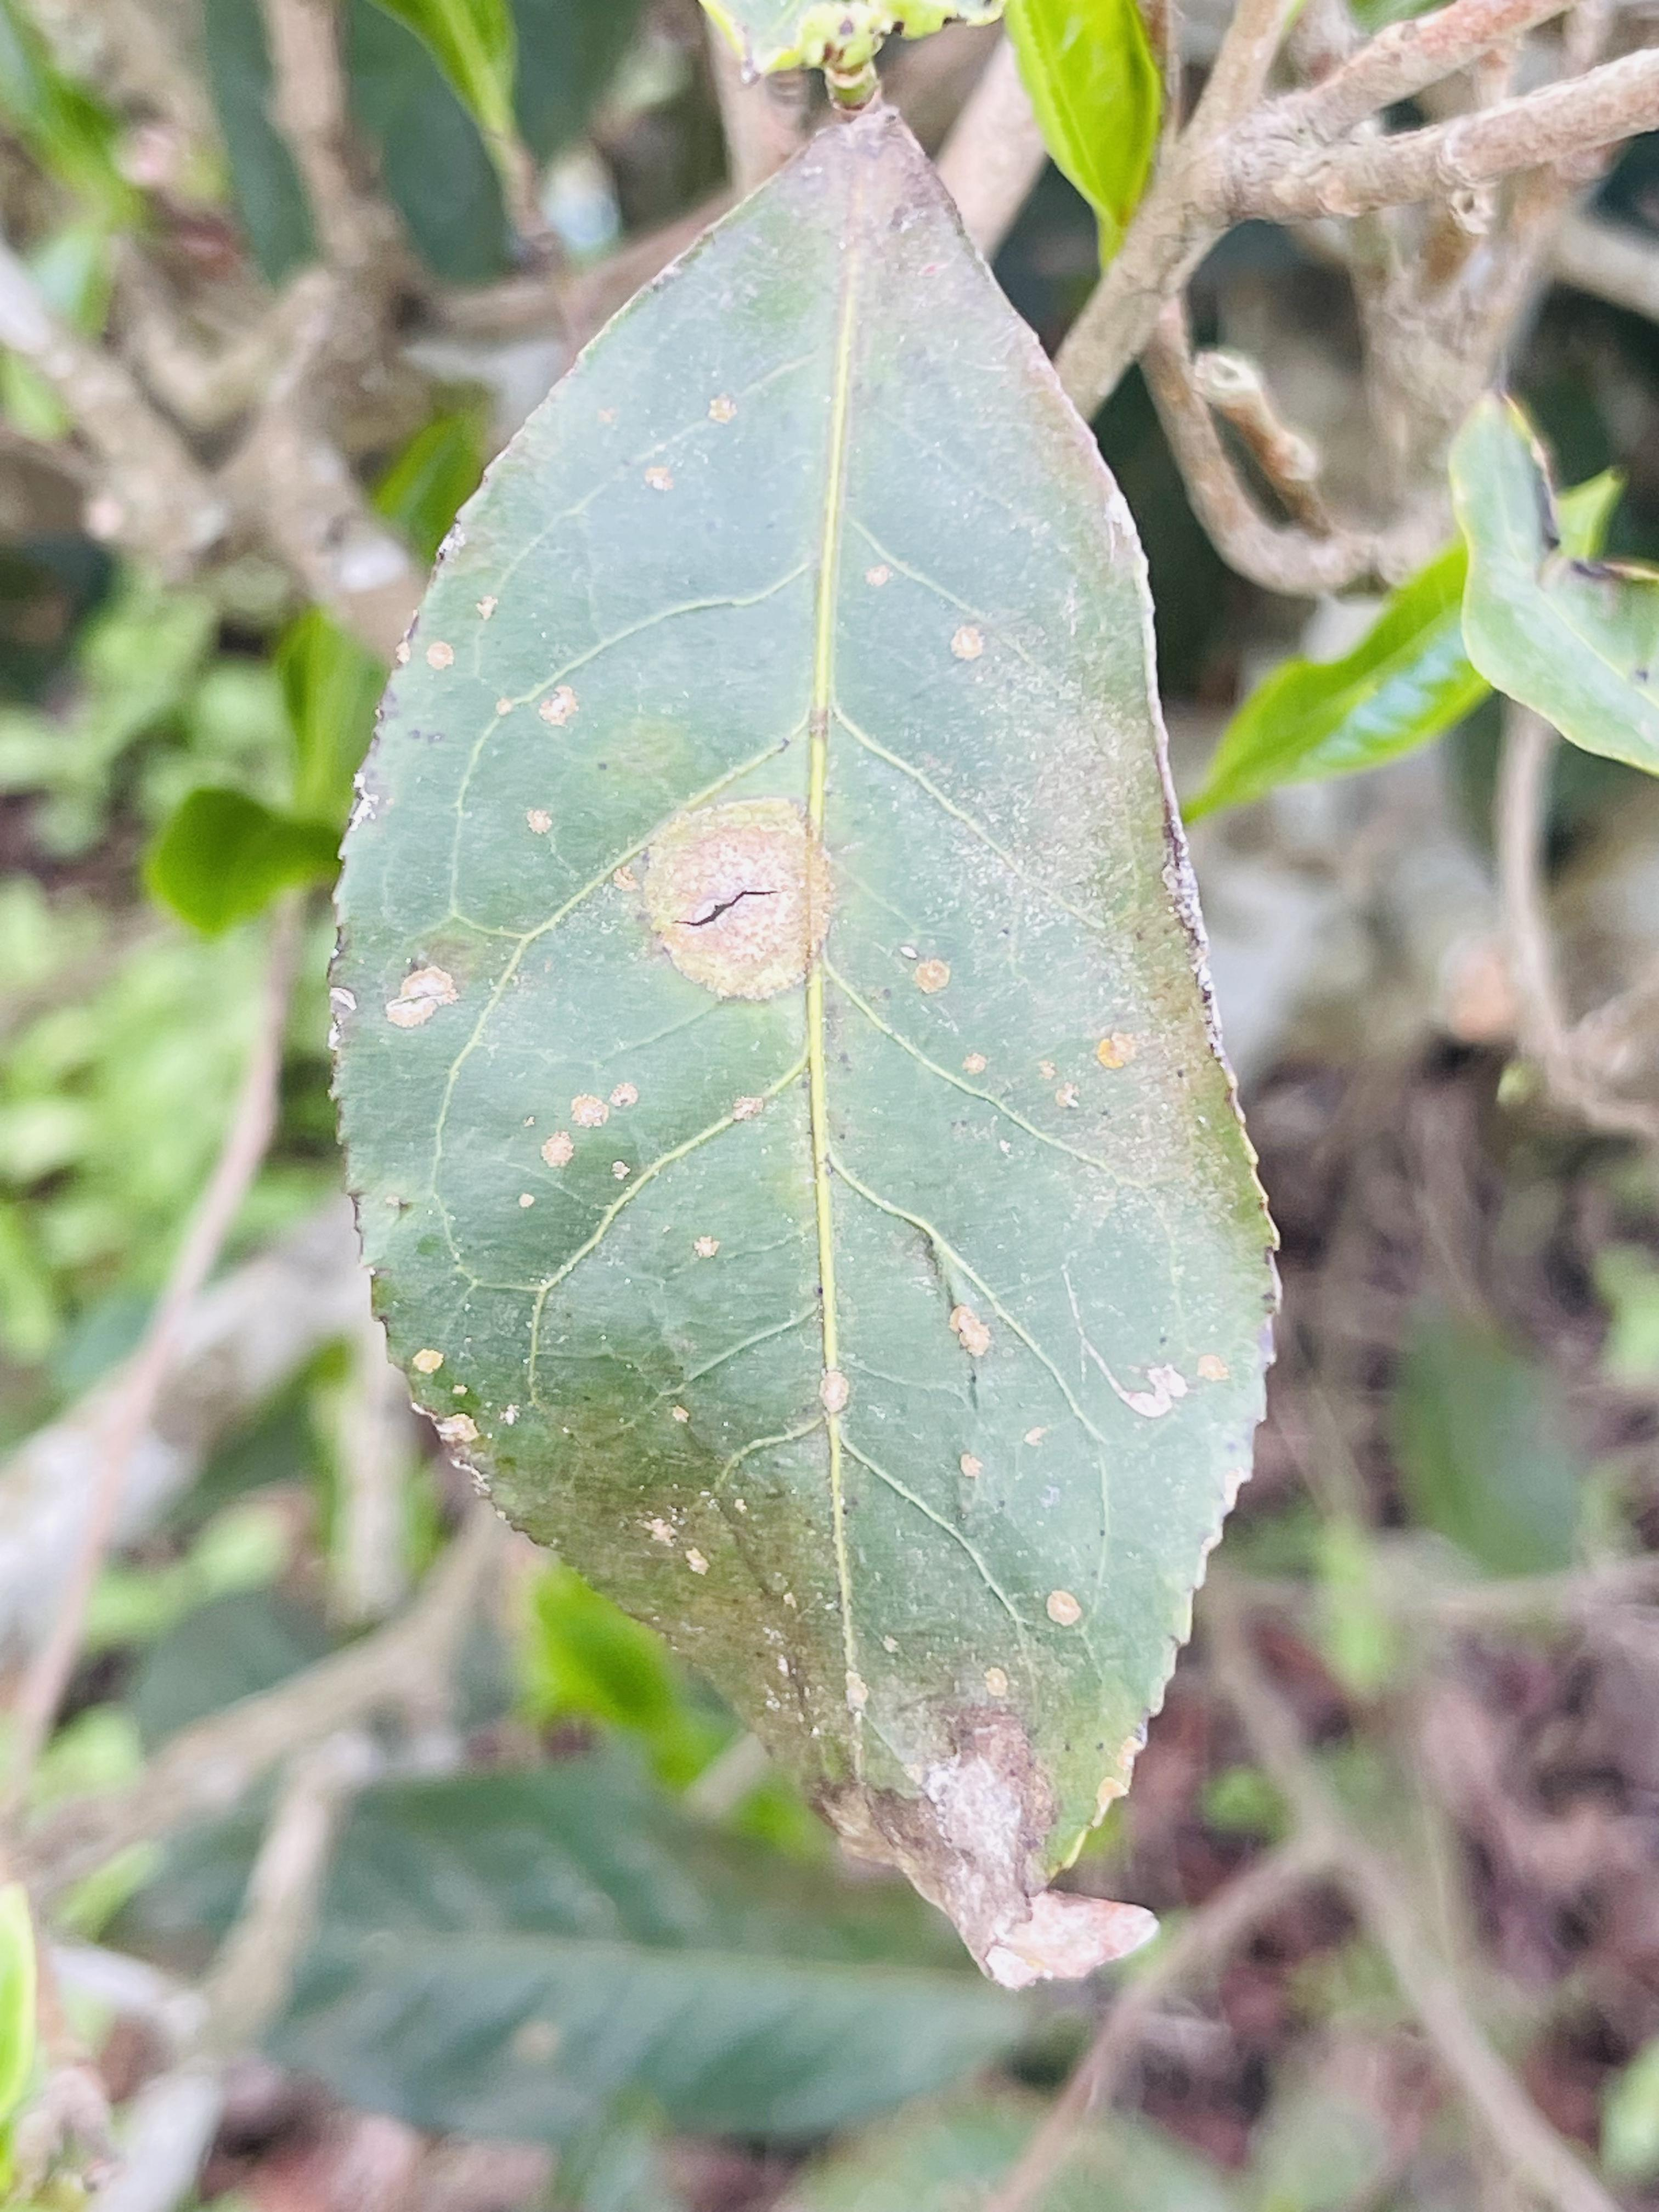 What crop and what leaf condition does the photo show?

tea, red rust
